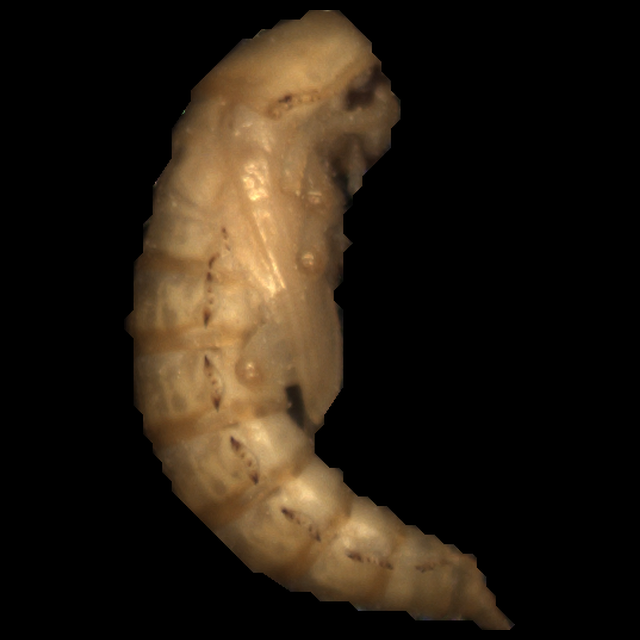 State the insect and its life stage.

mealworm pupa
